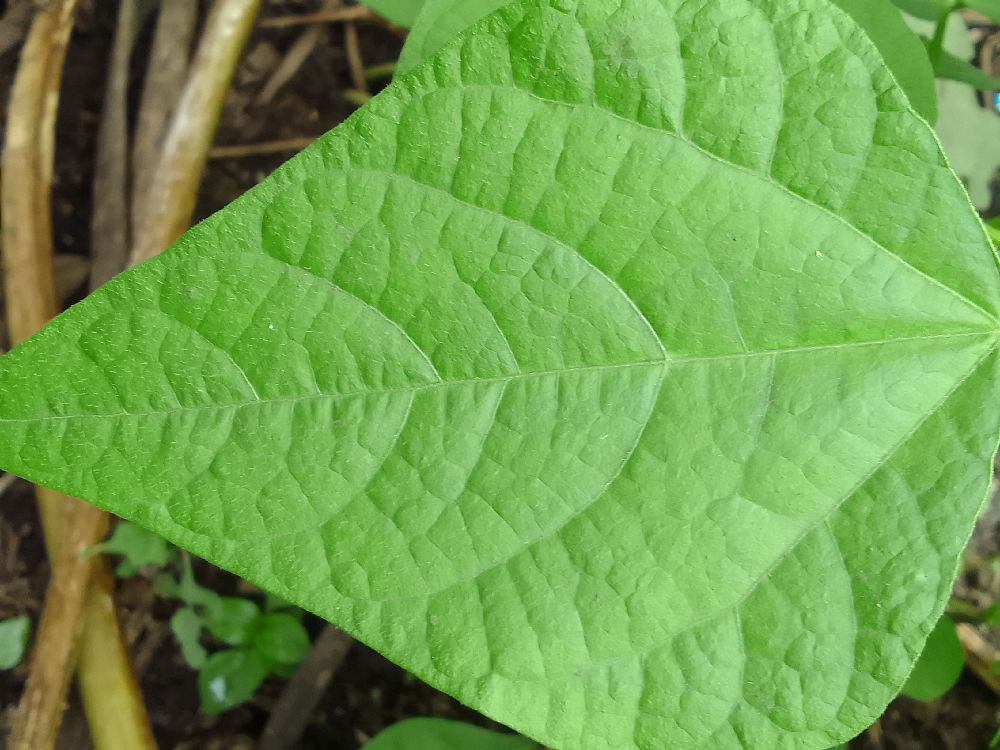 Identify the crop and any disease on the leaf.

common bean, healthy
